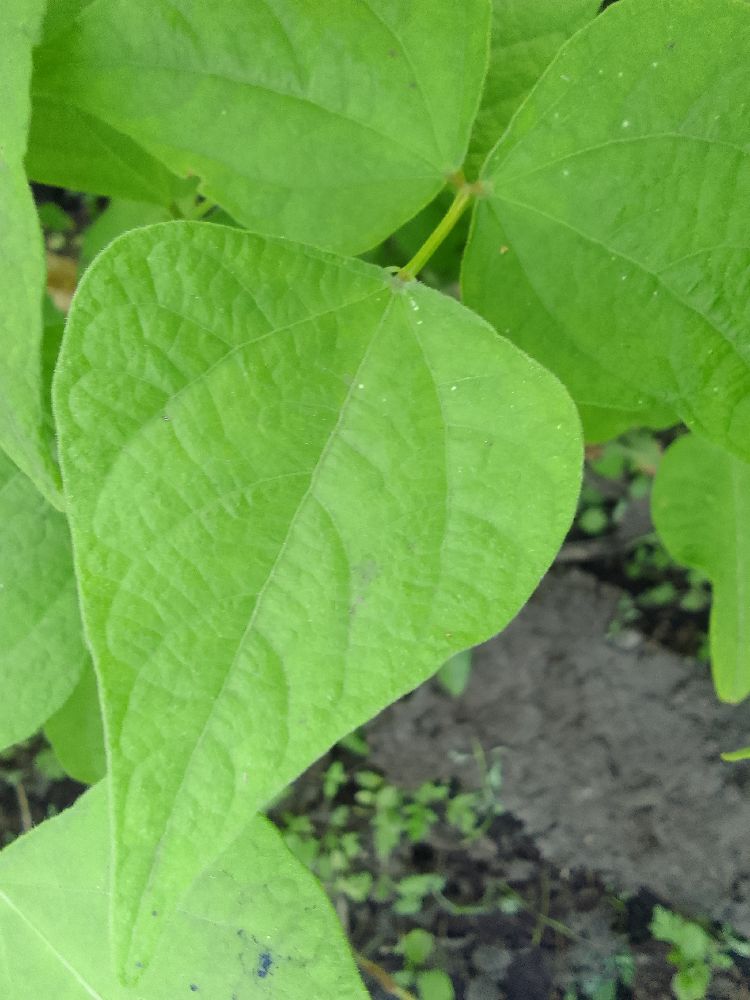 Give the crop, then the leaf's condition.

common bean, healthy
